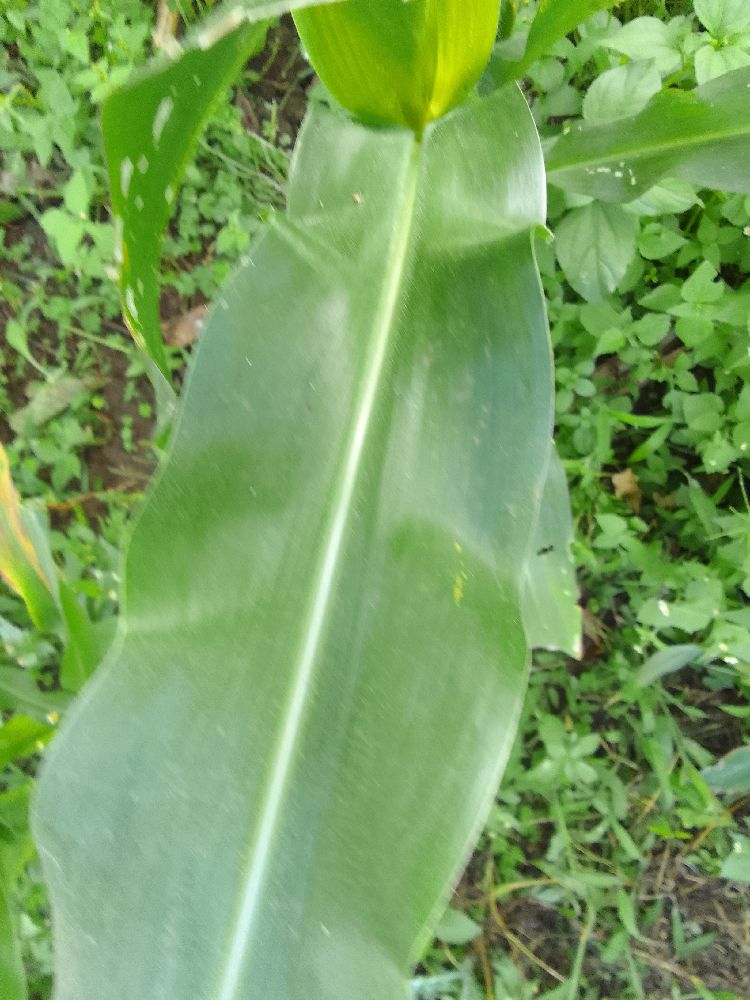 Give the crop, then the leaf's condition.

maize, healthy
